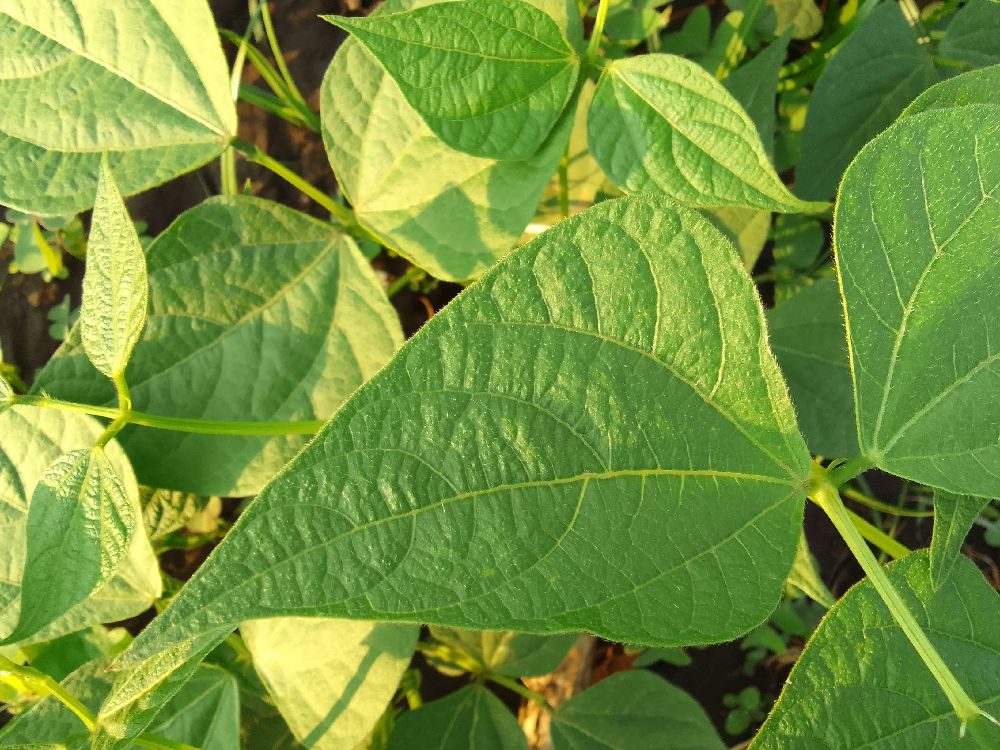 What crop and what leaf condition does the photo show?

common bean, healthy
